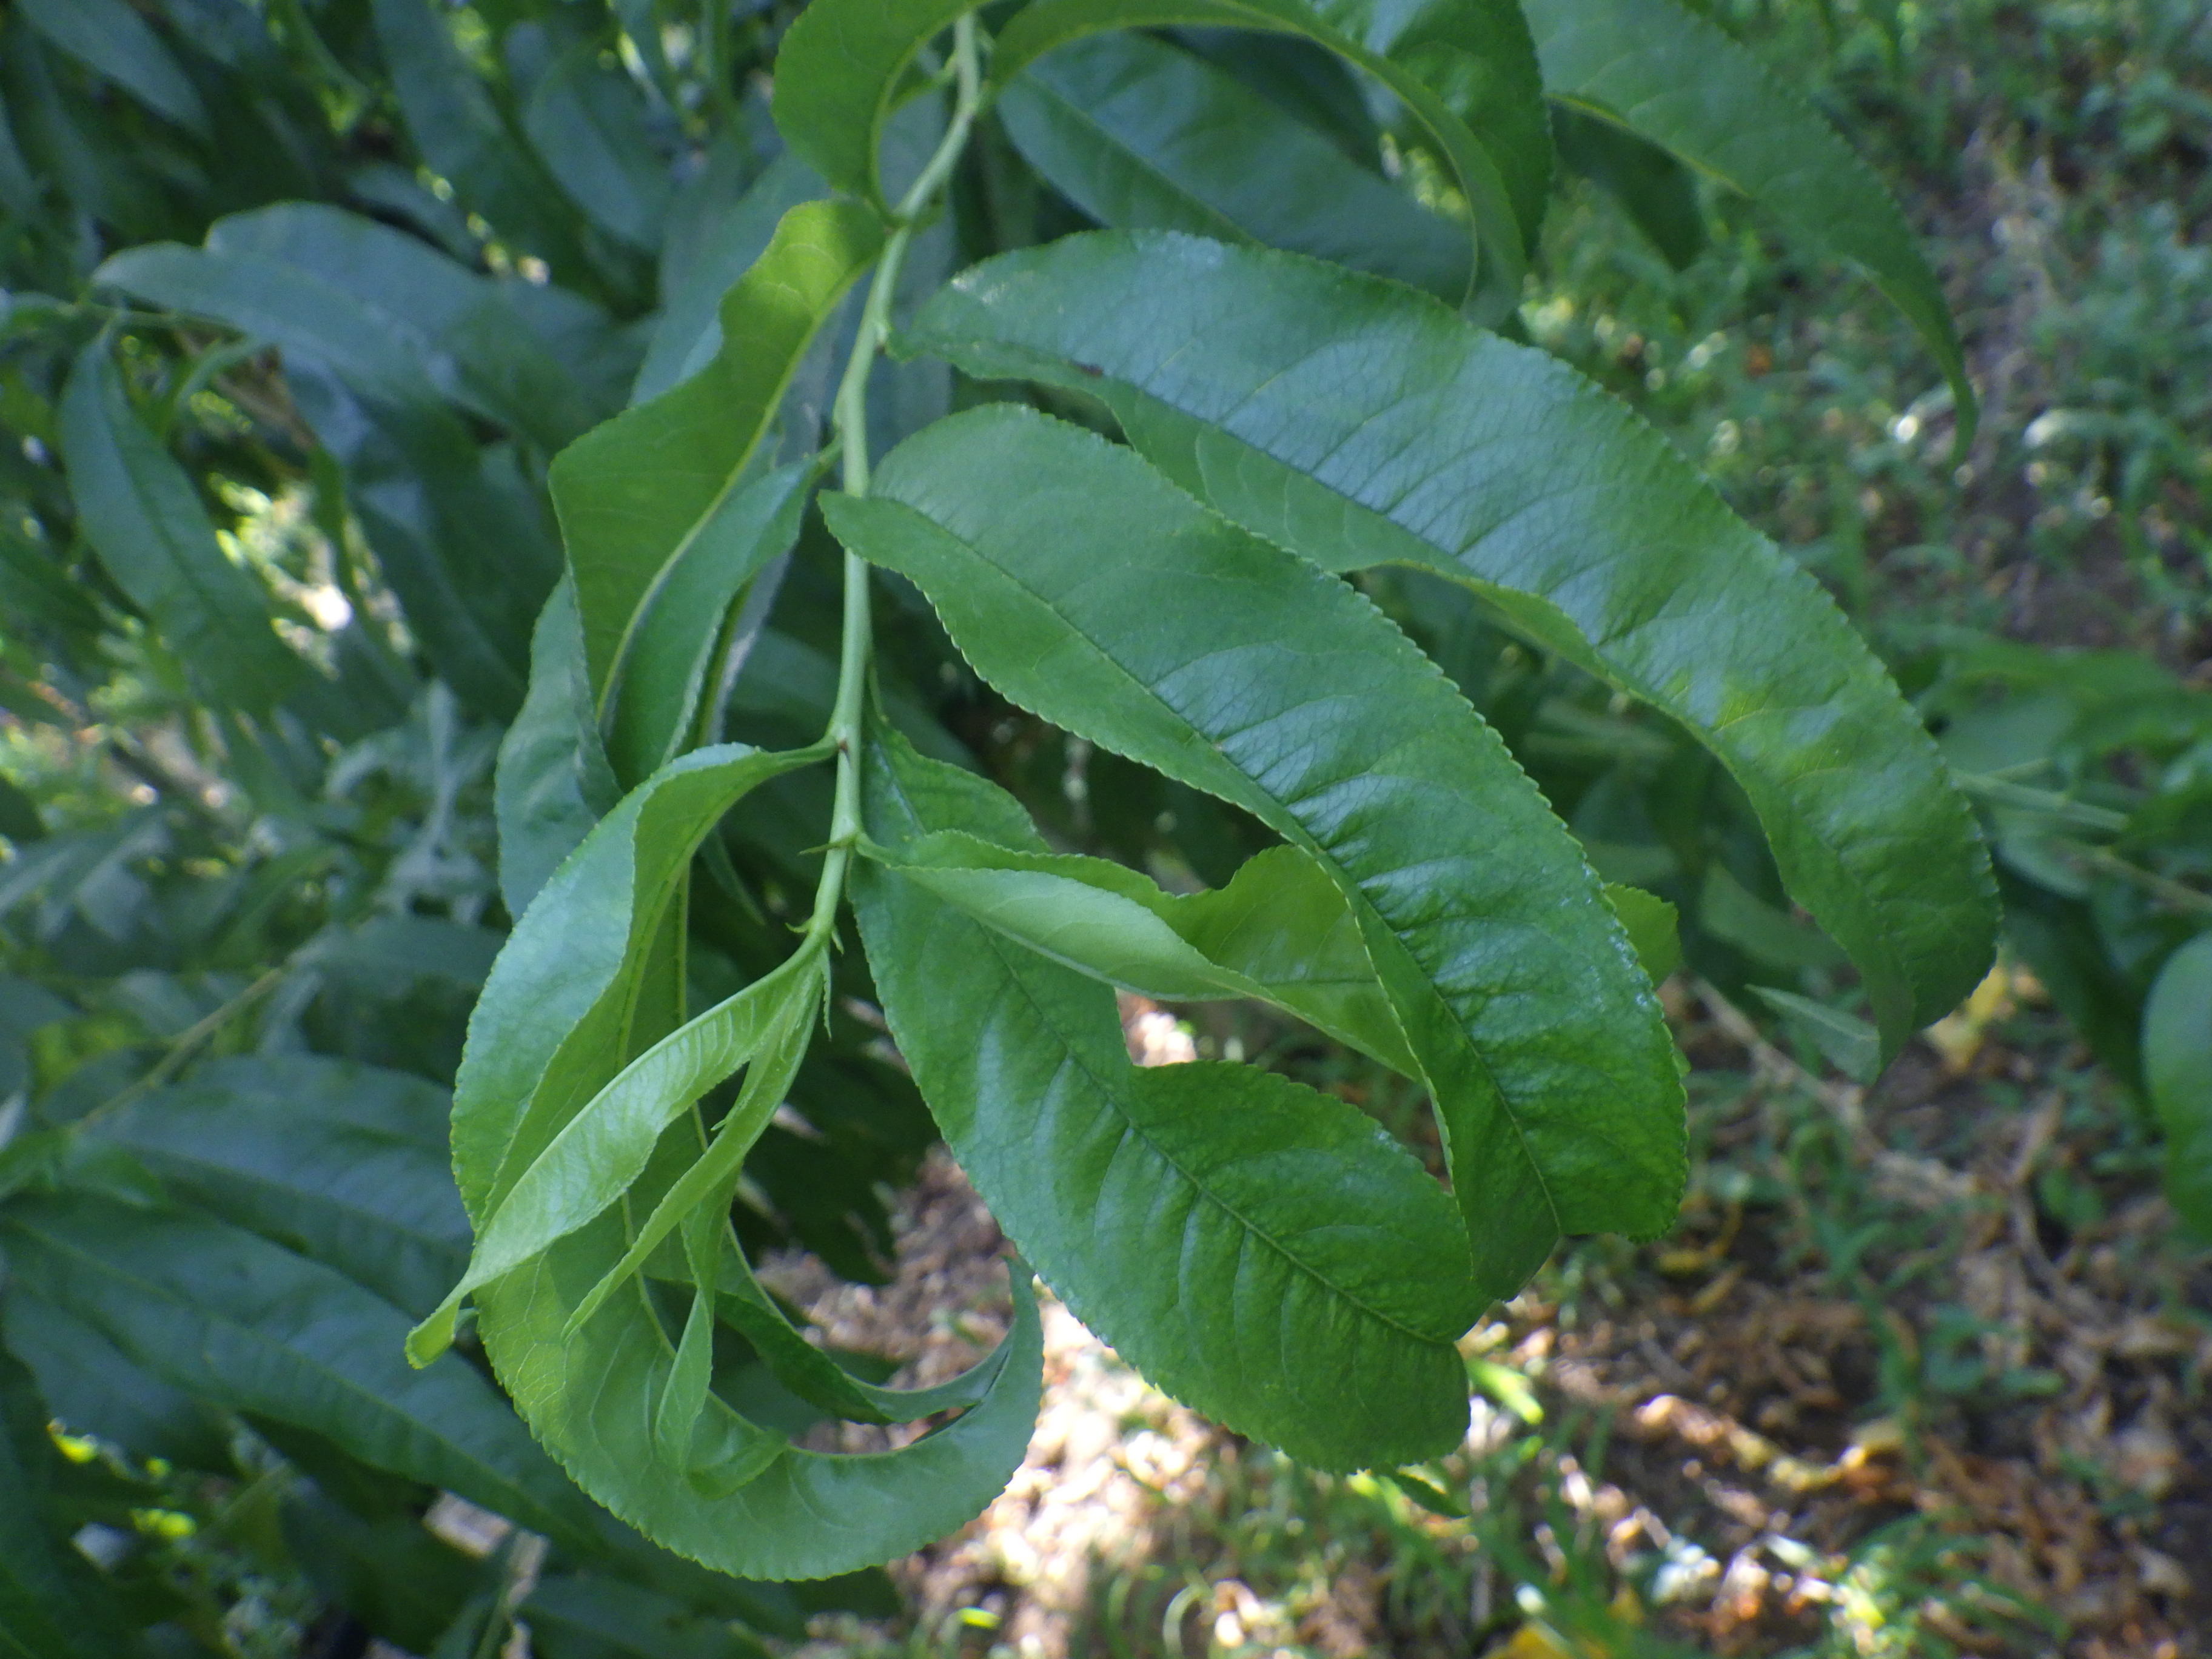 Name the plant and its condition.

peach, healthy
